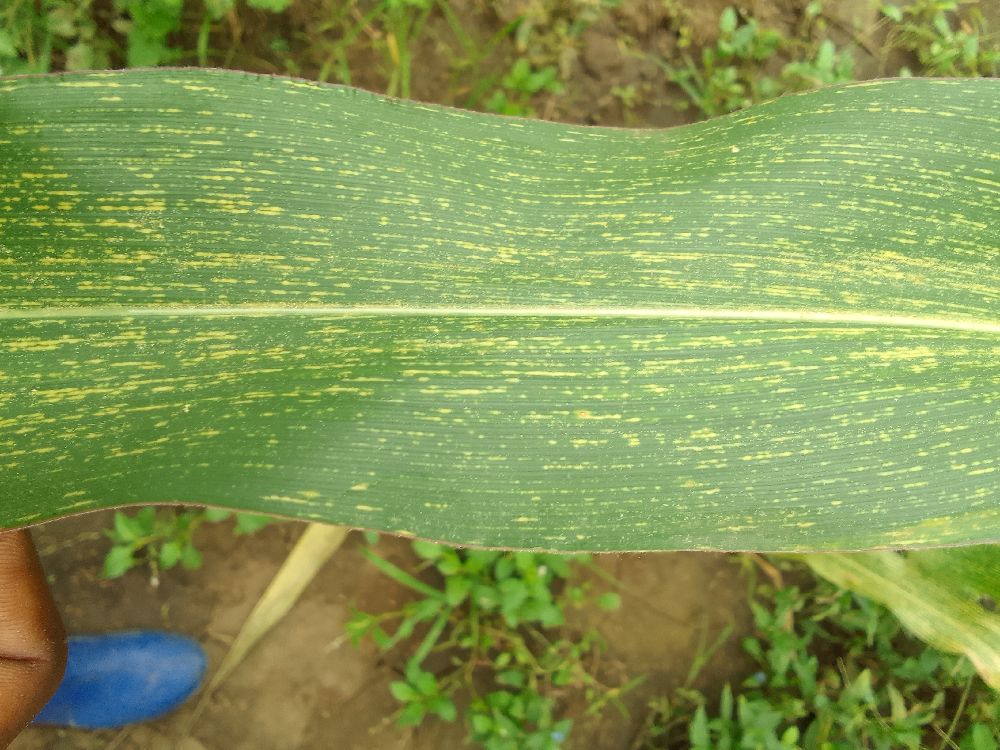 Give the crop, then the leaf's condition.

maize, maize streak virus
